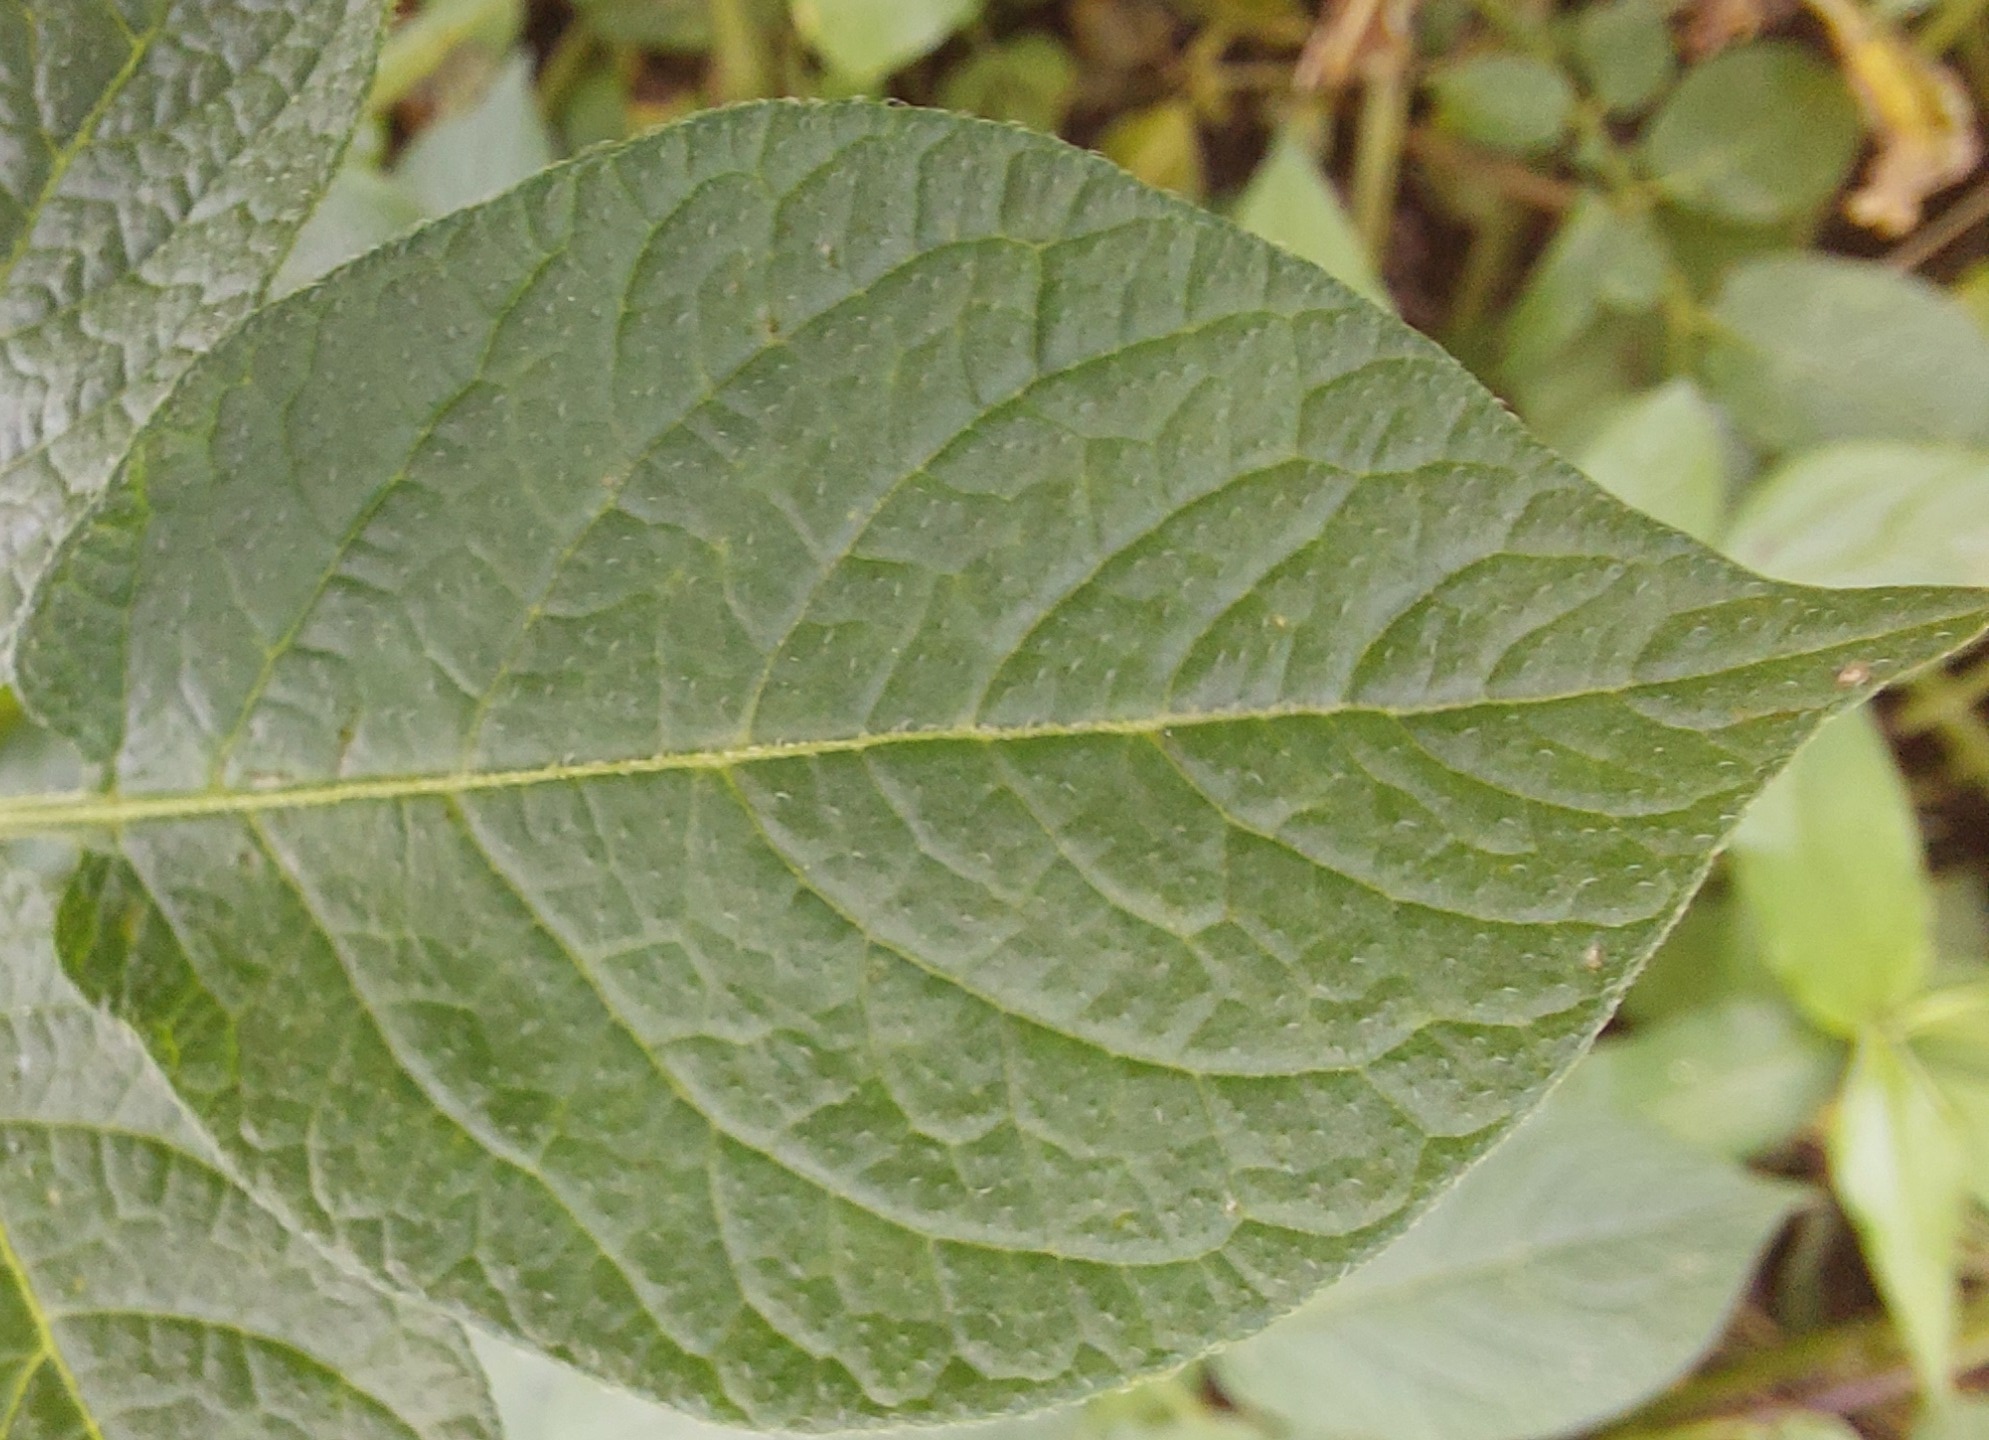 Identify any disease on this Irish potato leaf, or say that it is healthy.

healthy
